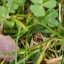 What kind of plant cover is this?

unstructured weed
